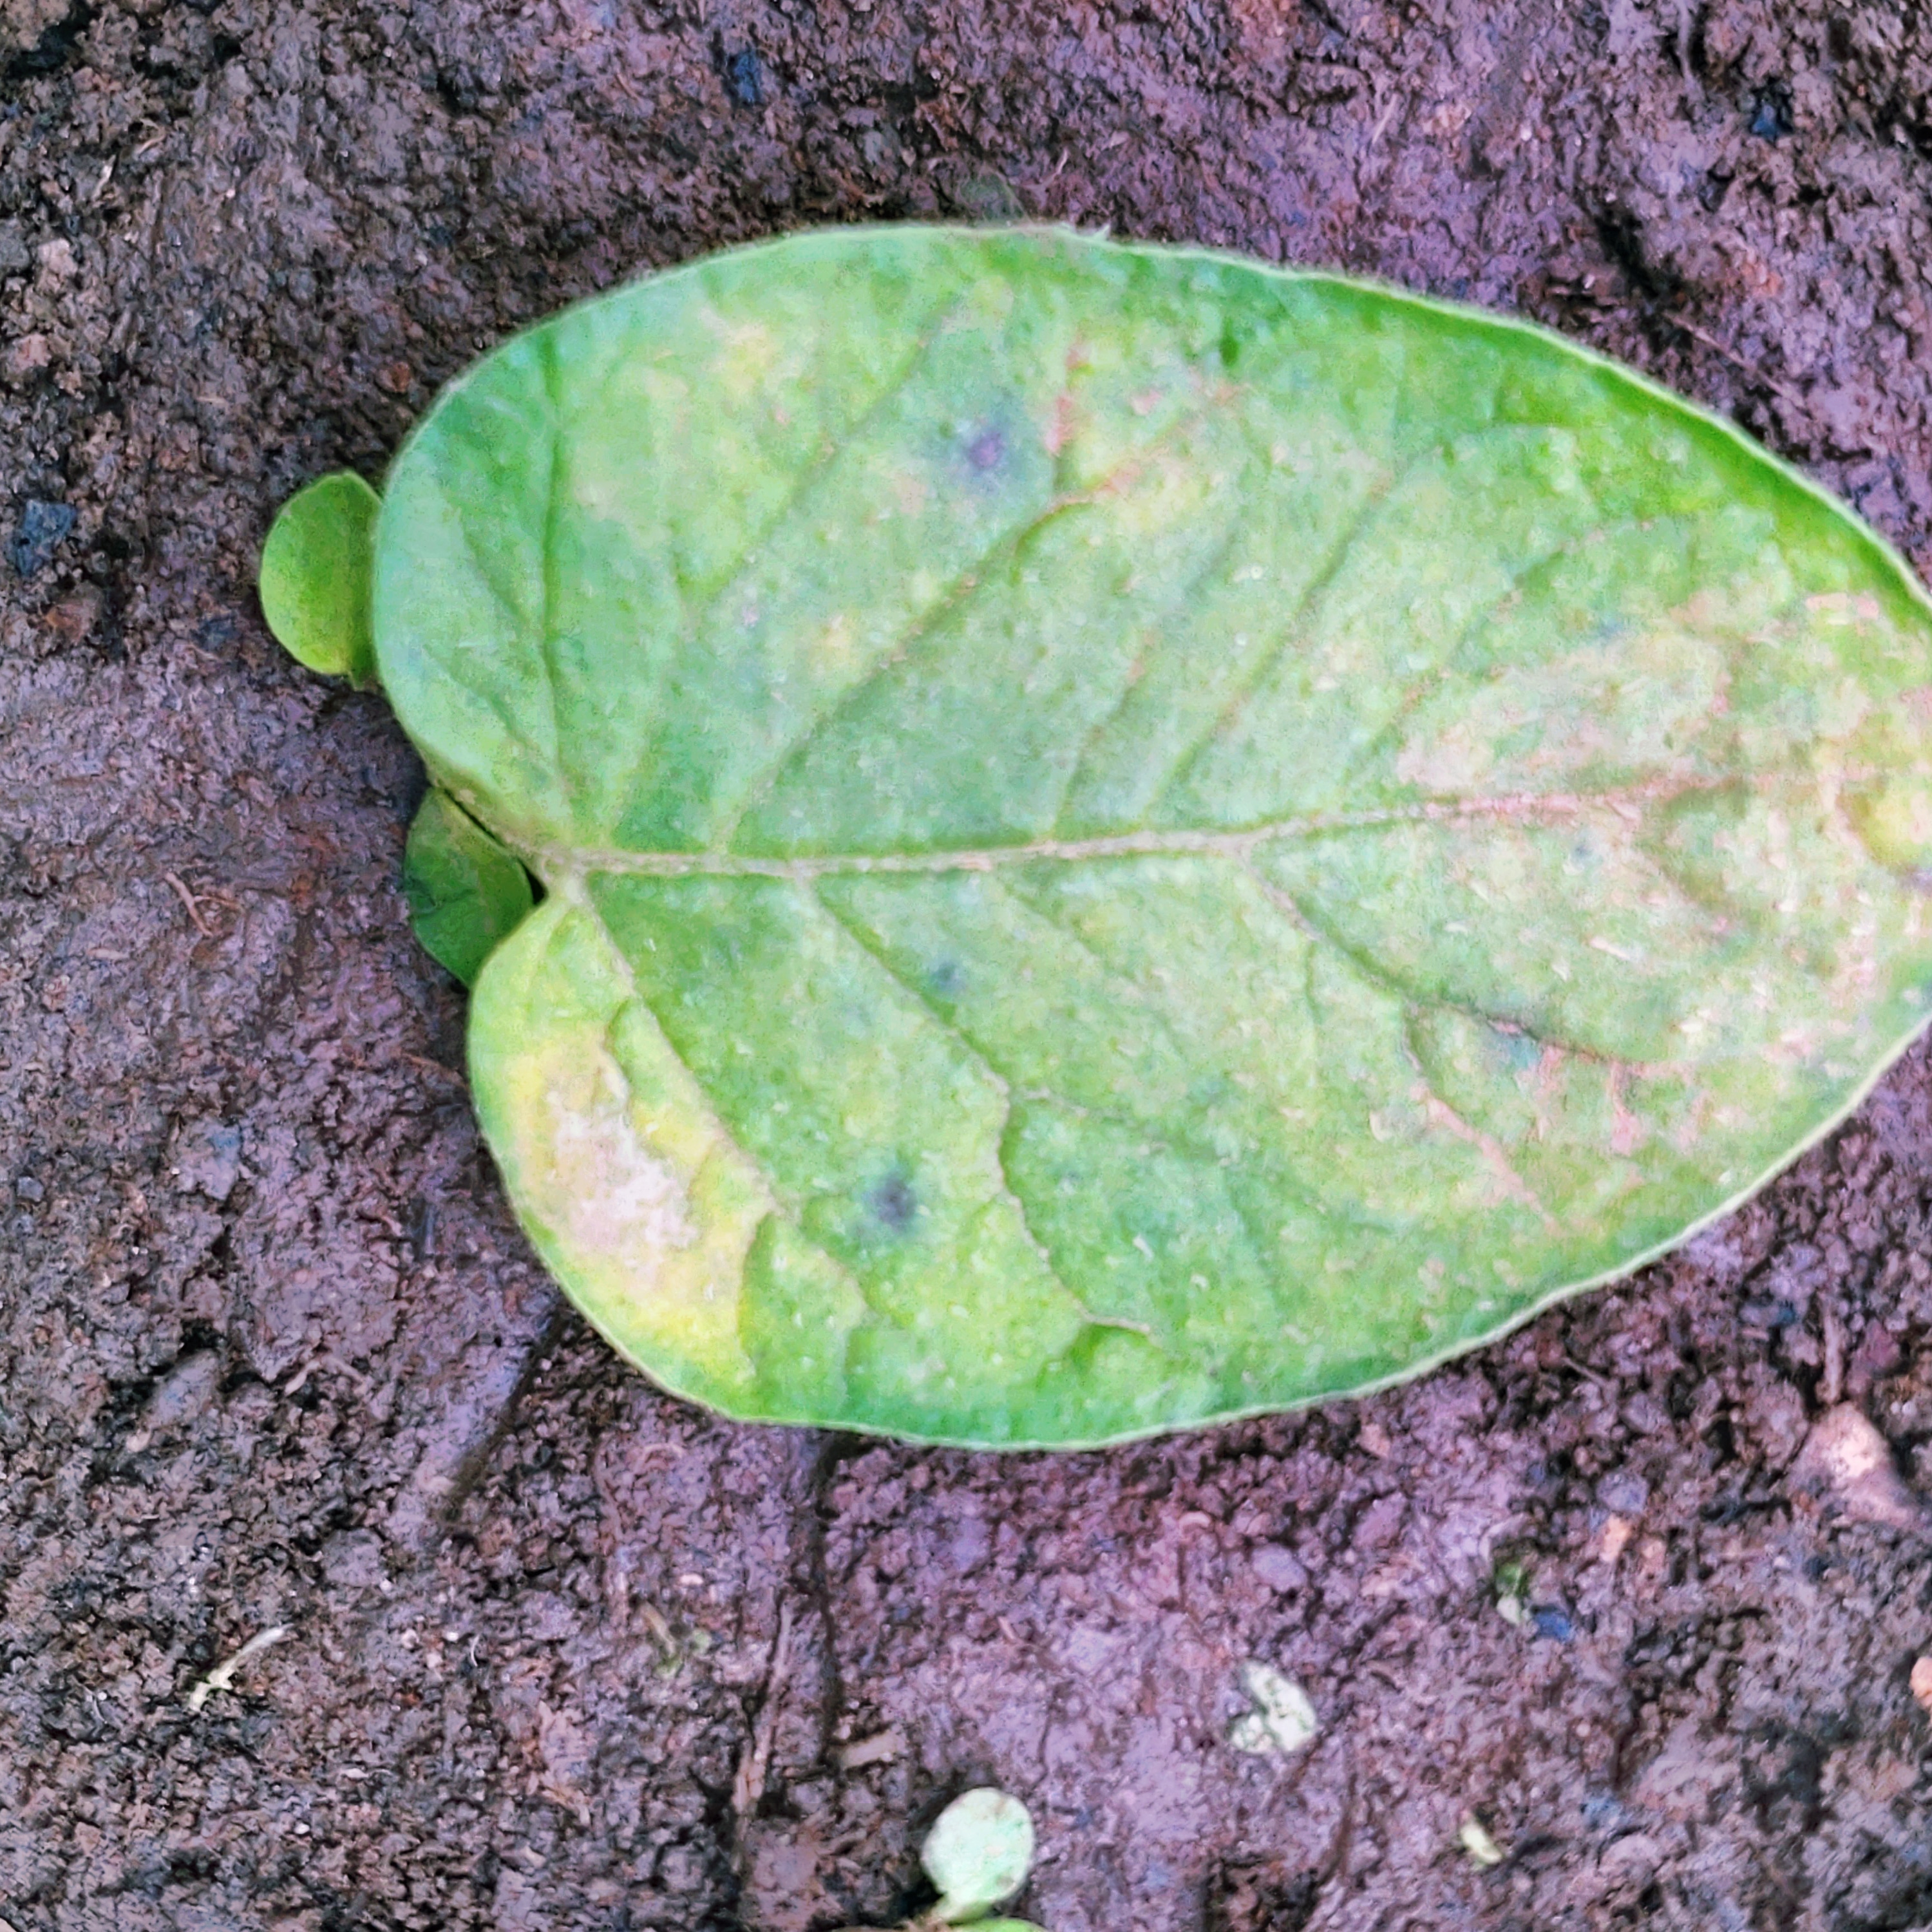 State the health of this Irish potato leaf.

late blight
